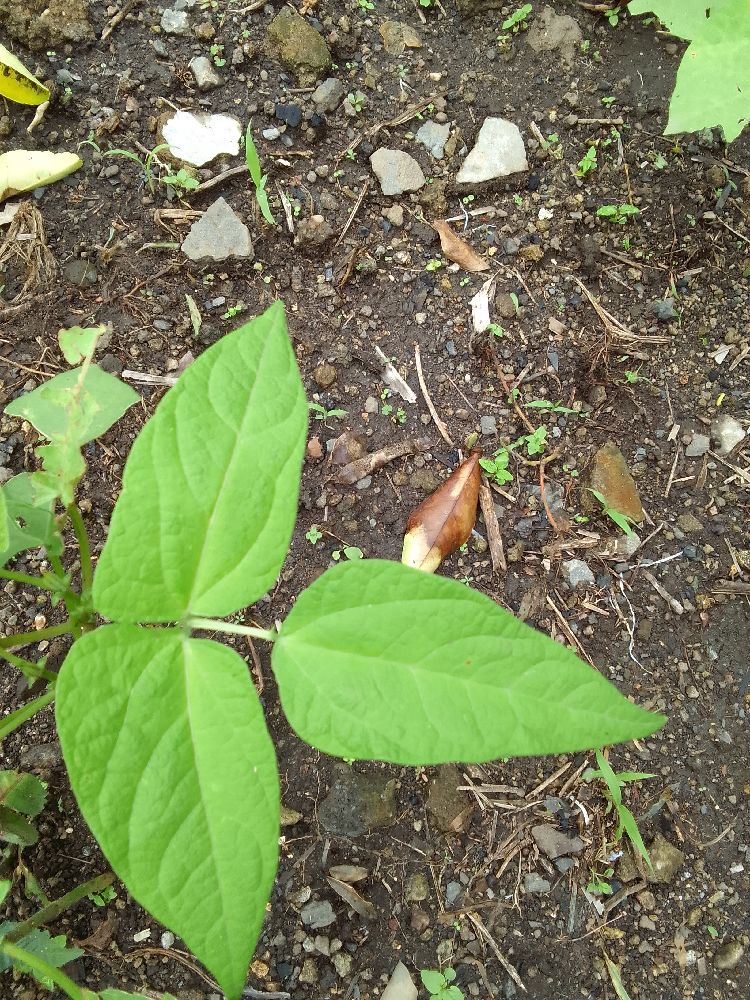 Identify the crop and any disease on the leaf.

common bean, healthy
